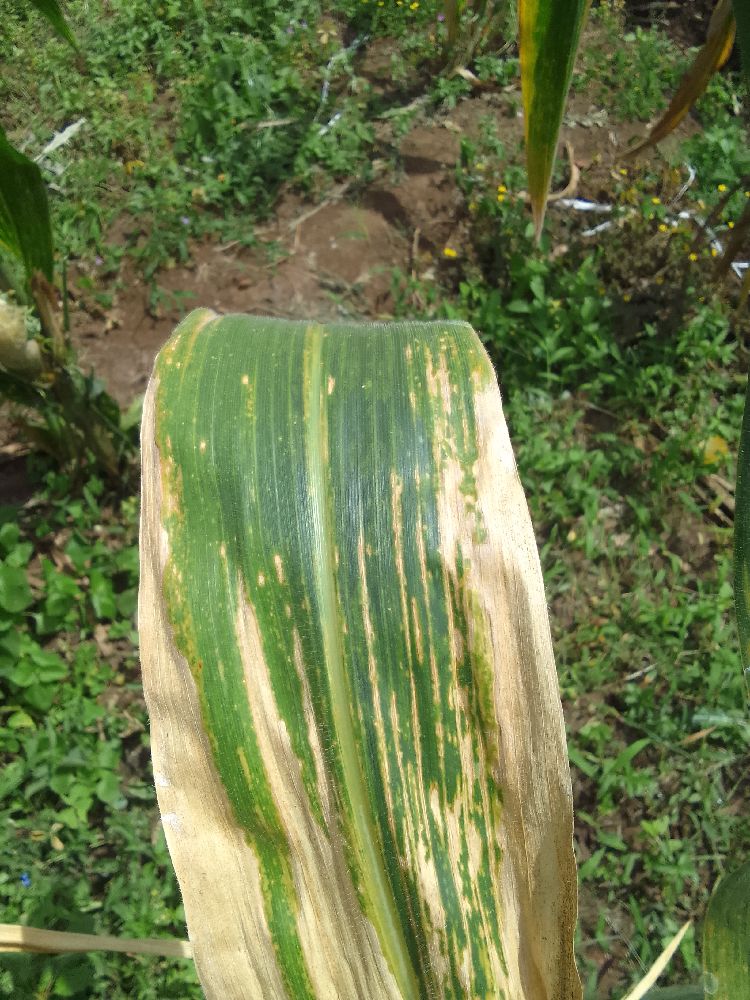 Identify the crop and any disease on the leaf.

maize, maize lethal necrosis
